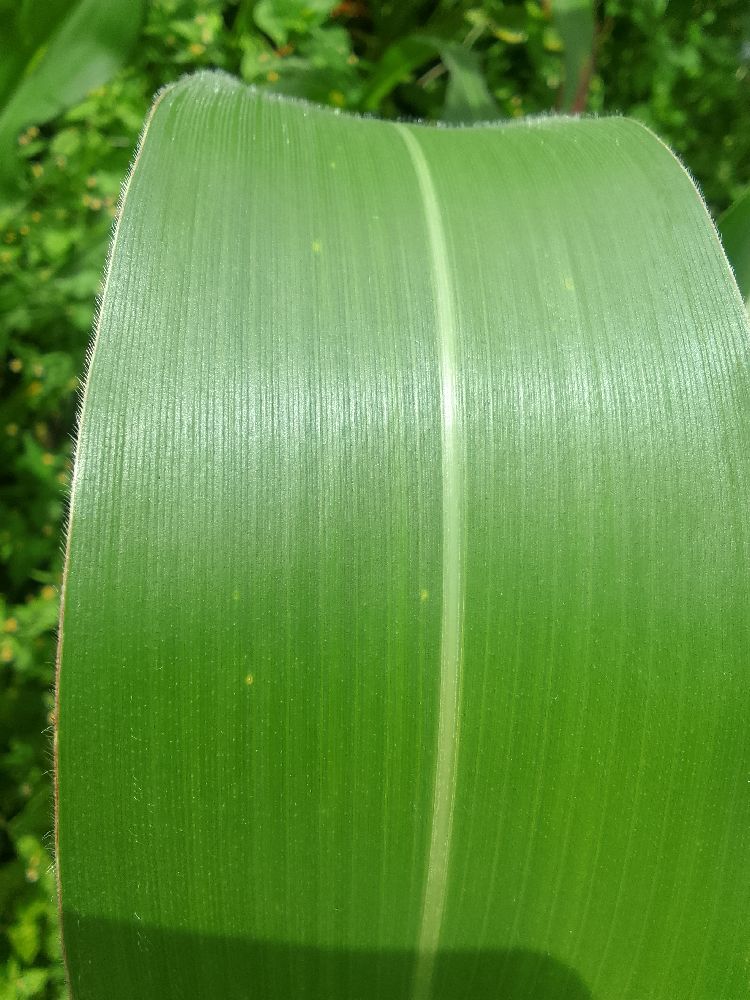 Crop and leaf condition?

maize, healthy
